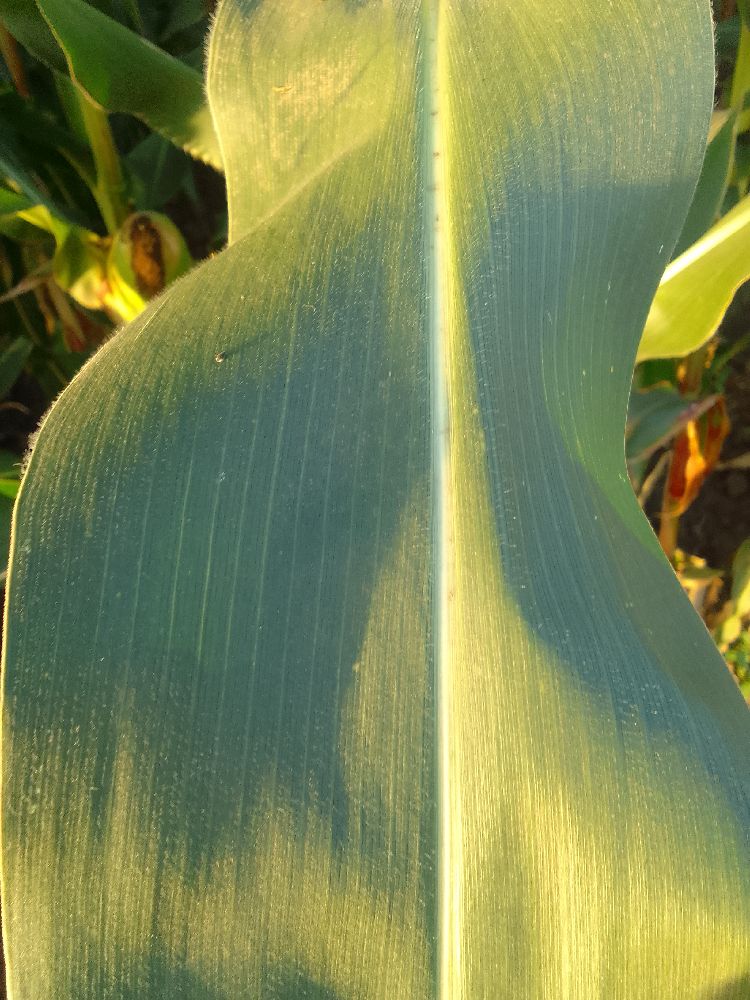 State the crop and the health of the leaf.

maize, healthy
